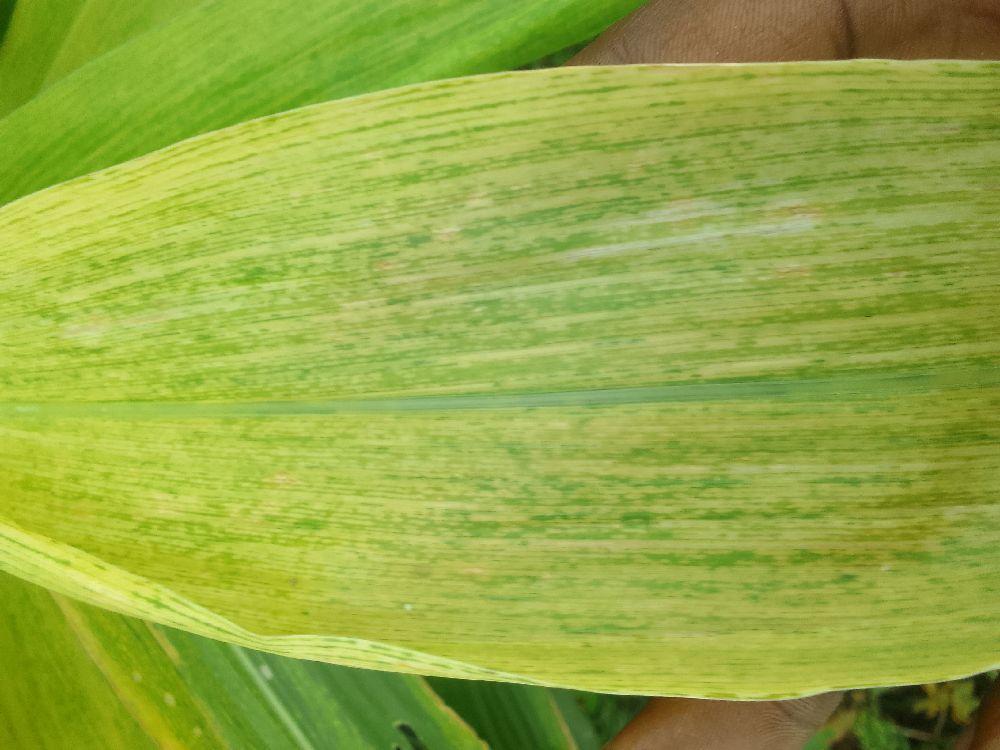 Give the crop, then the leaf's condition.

maize, maize lethal necrosis
